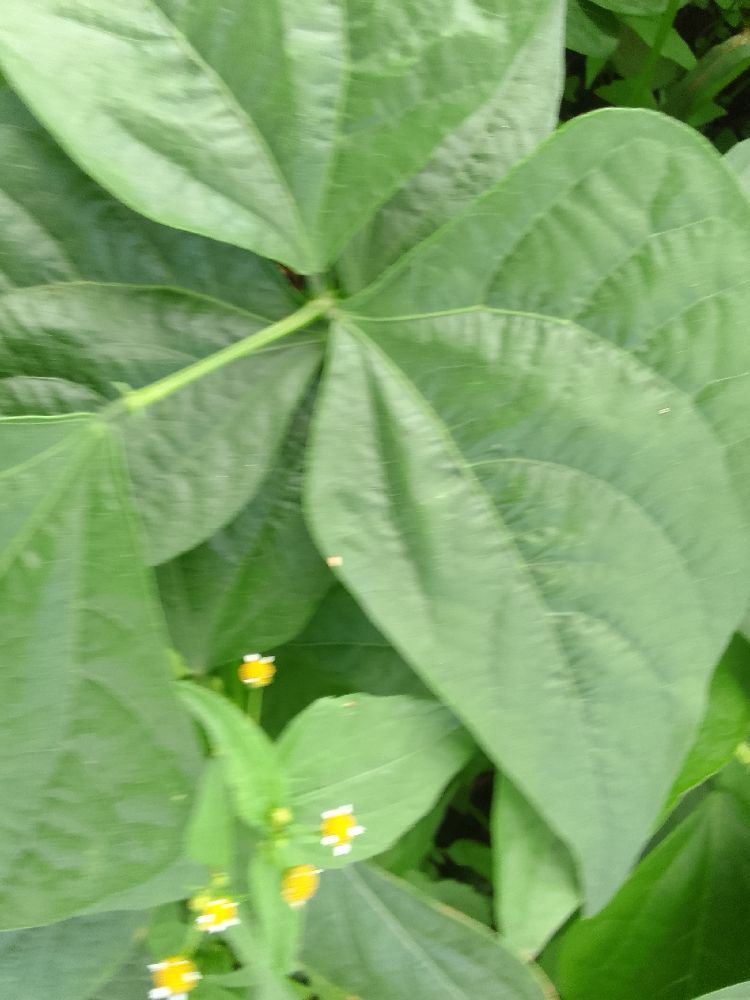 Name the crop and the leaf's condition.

common bean, healthy
